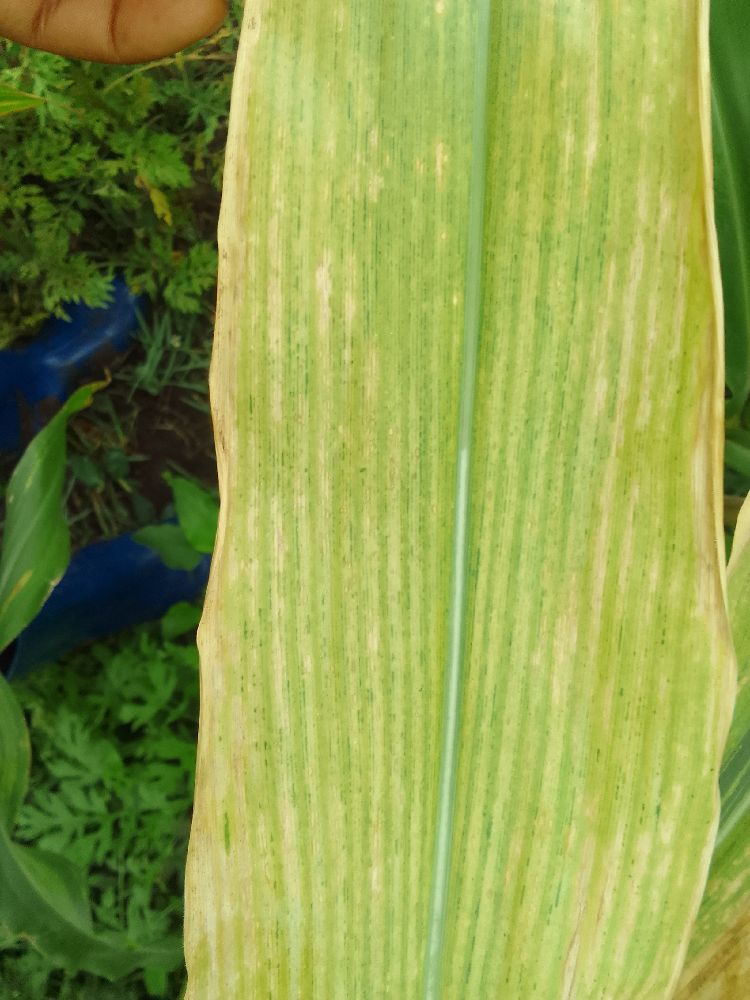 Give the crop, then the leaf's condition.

maize, maize lethal necrosis
